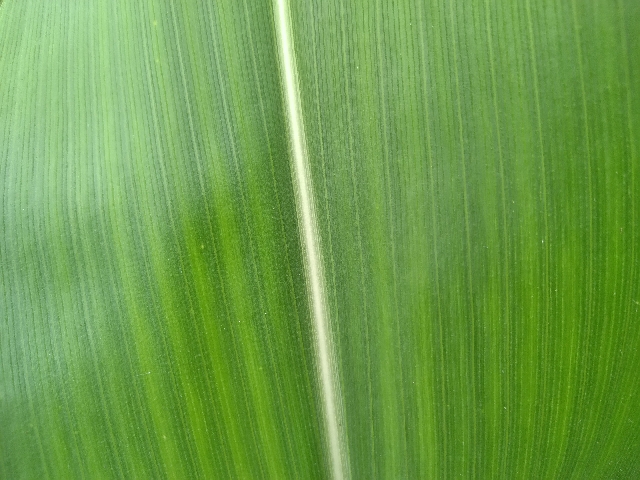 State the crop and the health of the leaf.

maize, healthy
